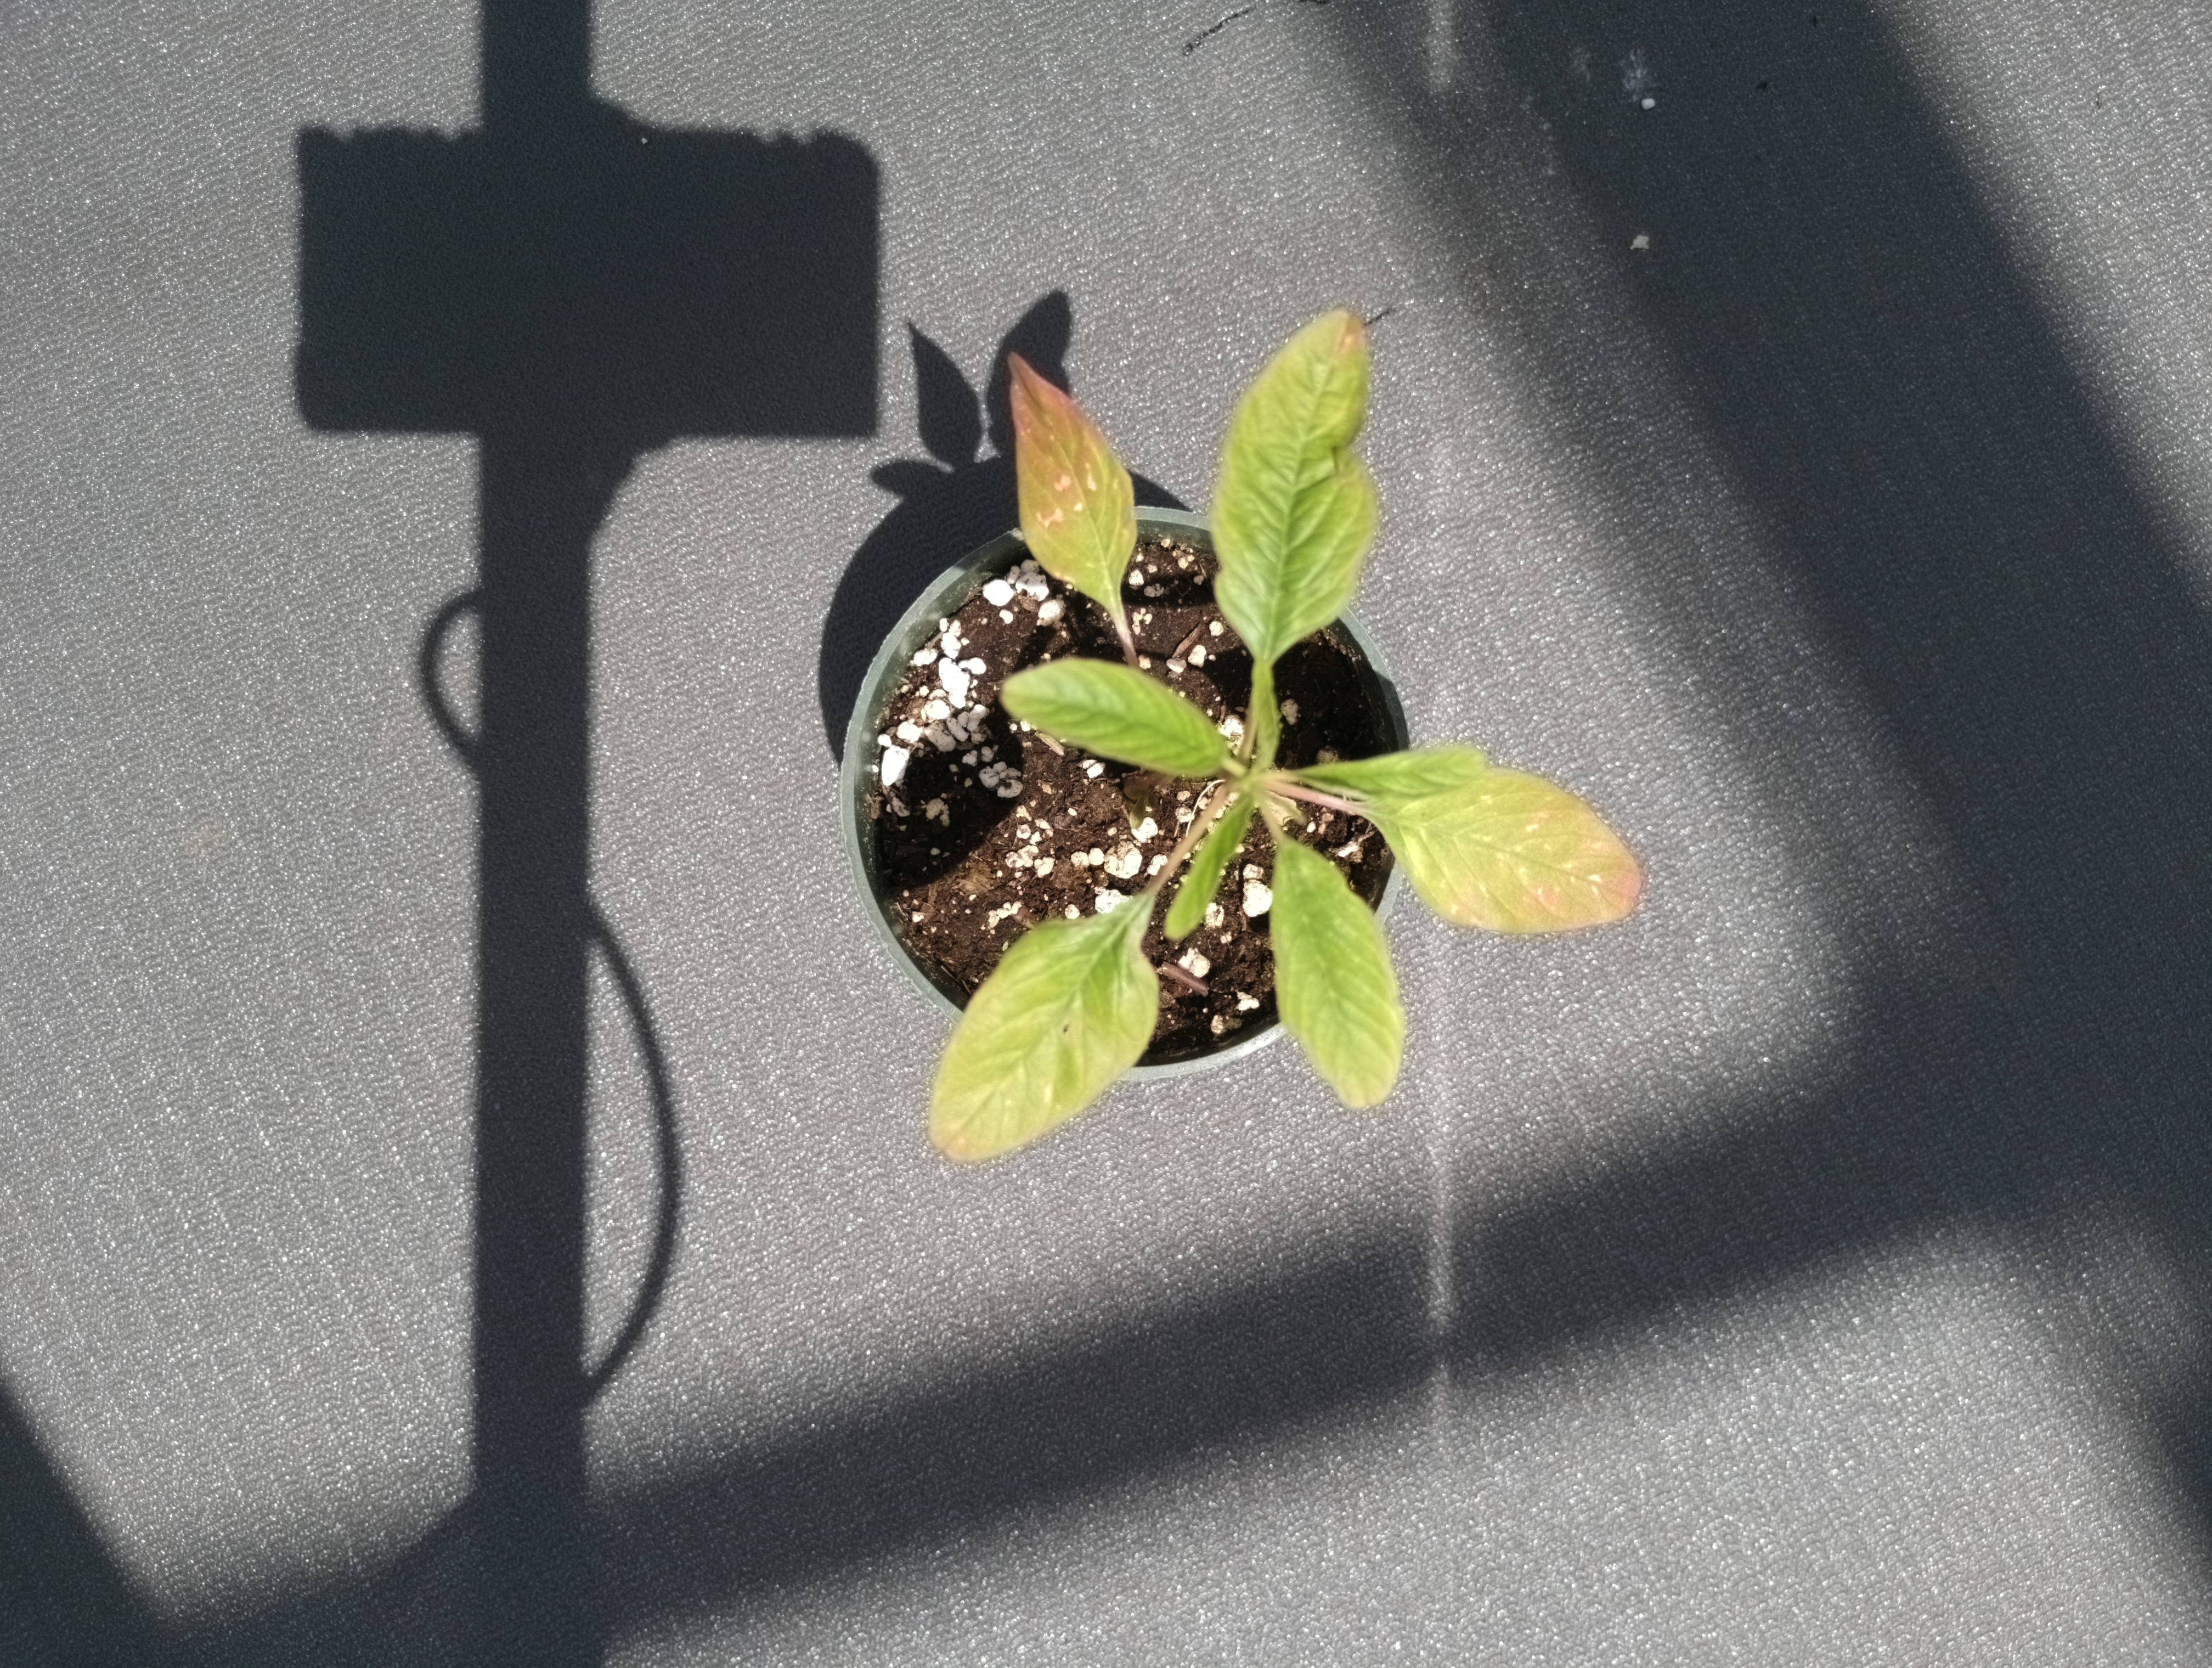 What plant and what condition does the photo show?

waterhemp, healthy untreated
